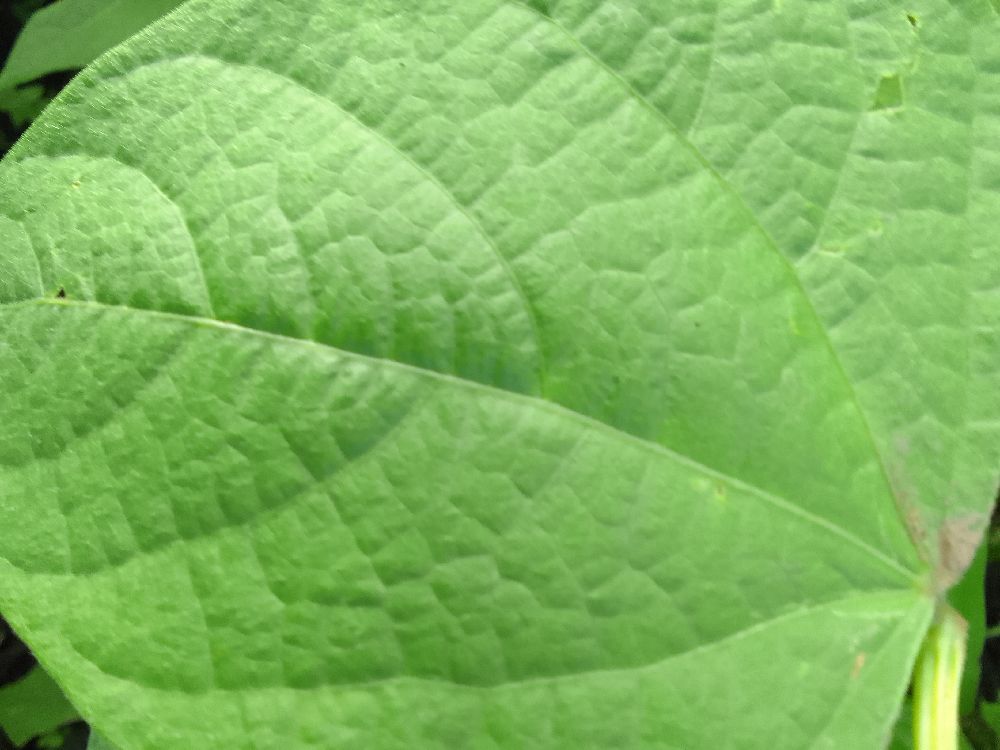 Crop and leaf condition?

common bean, healthy
